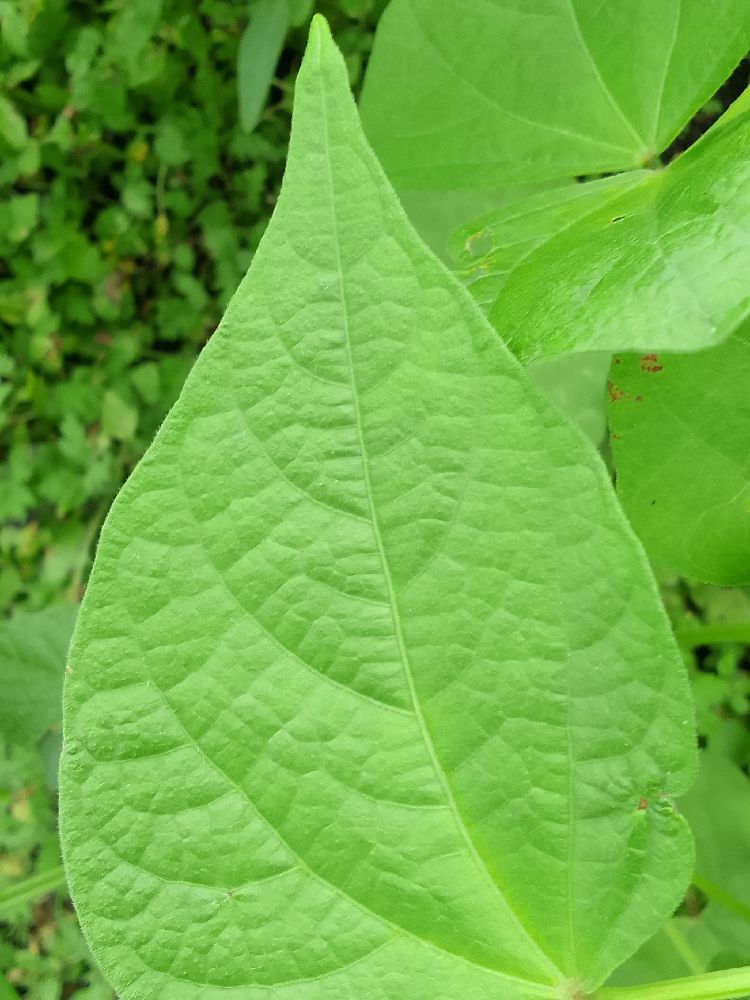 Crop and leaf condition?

common bean, healthy
